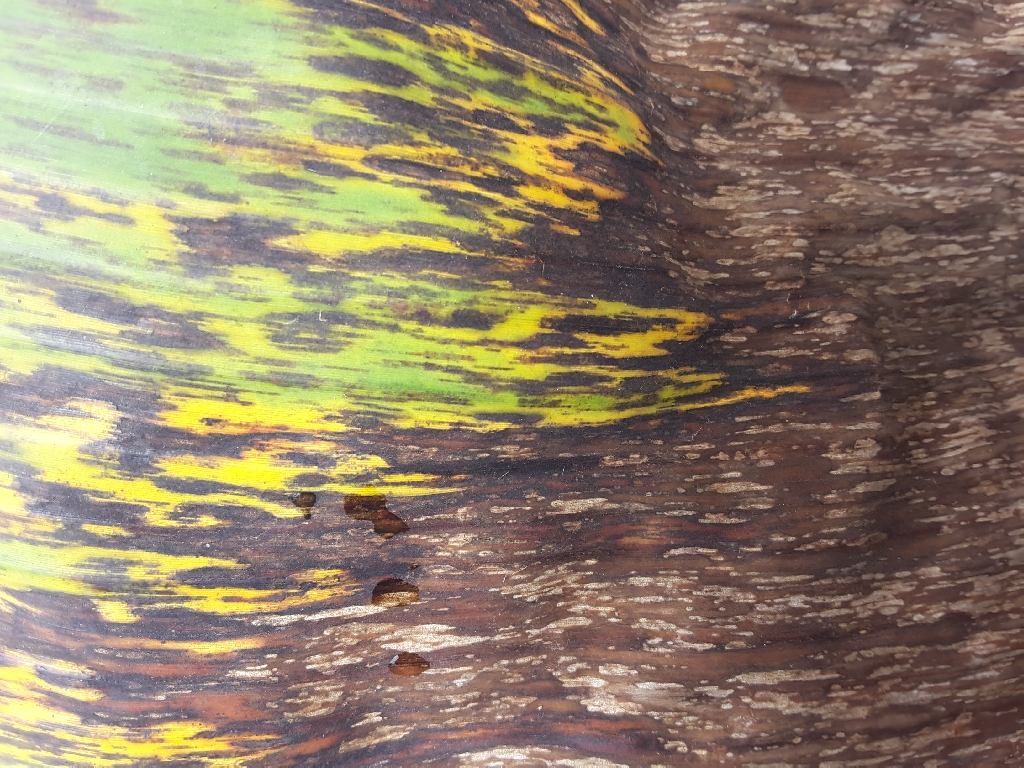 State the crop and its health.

banana, black sigatoka
